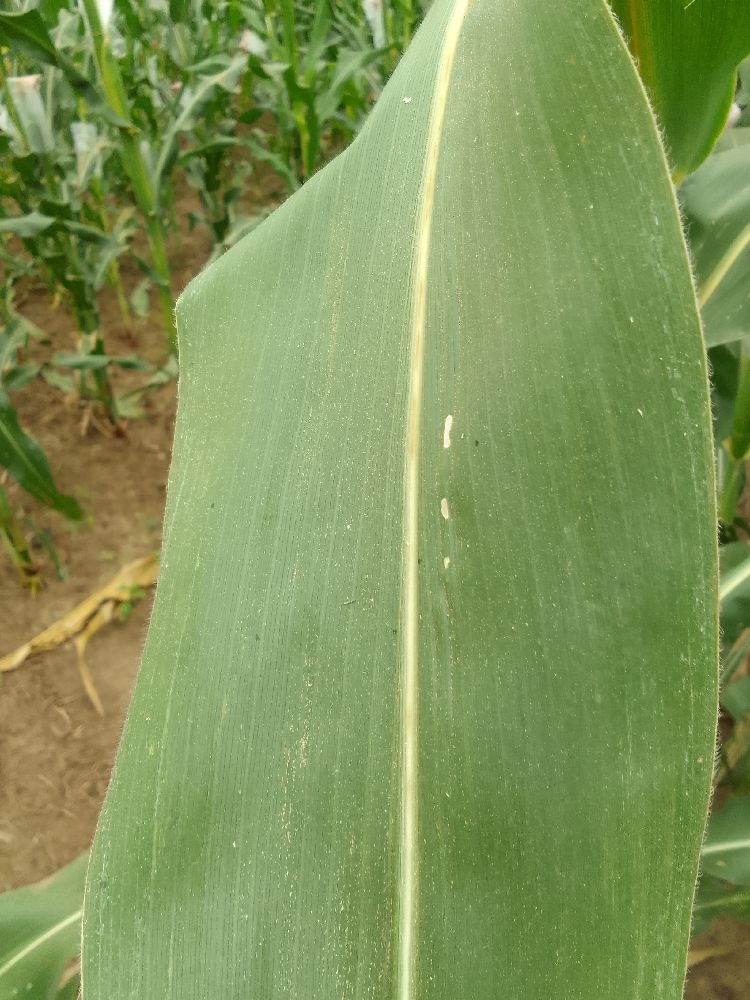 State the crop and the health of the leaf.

maize, healthy
